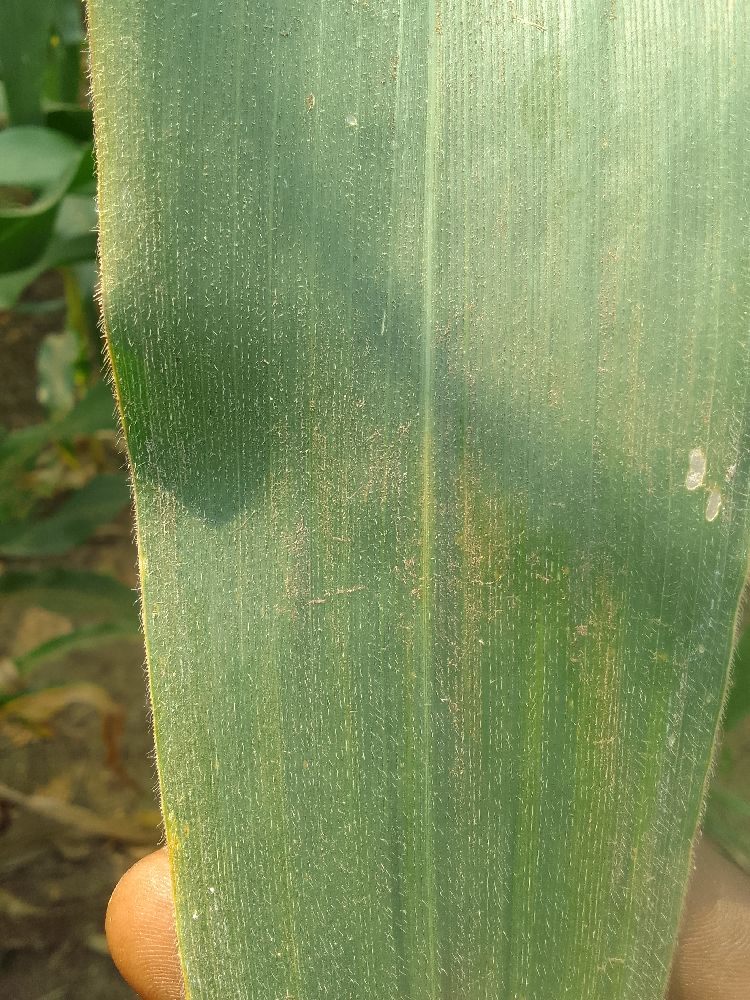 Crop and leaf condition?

maize, healthy
